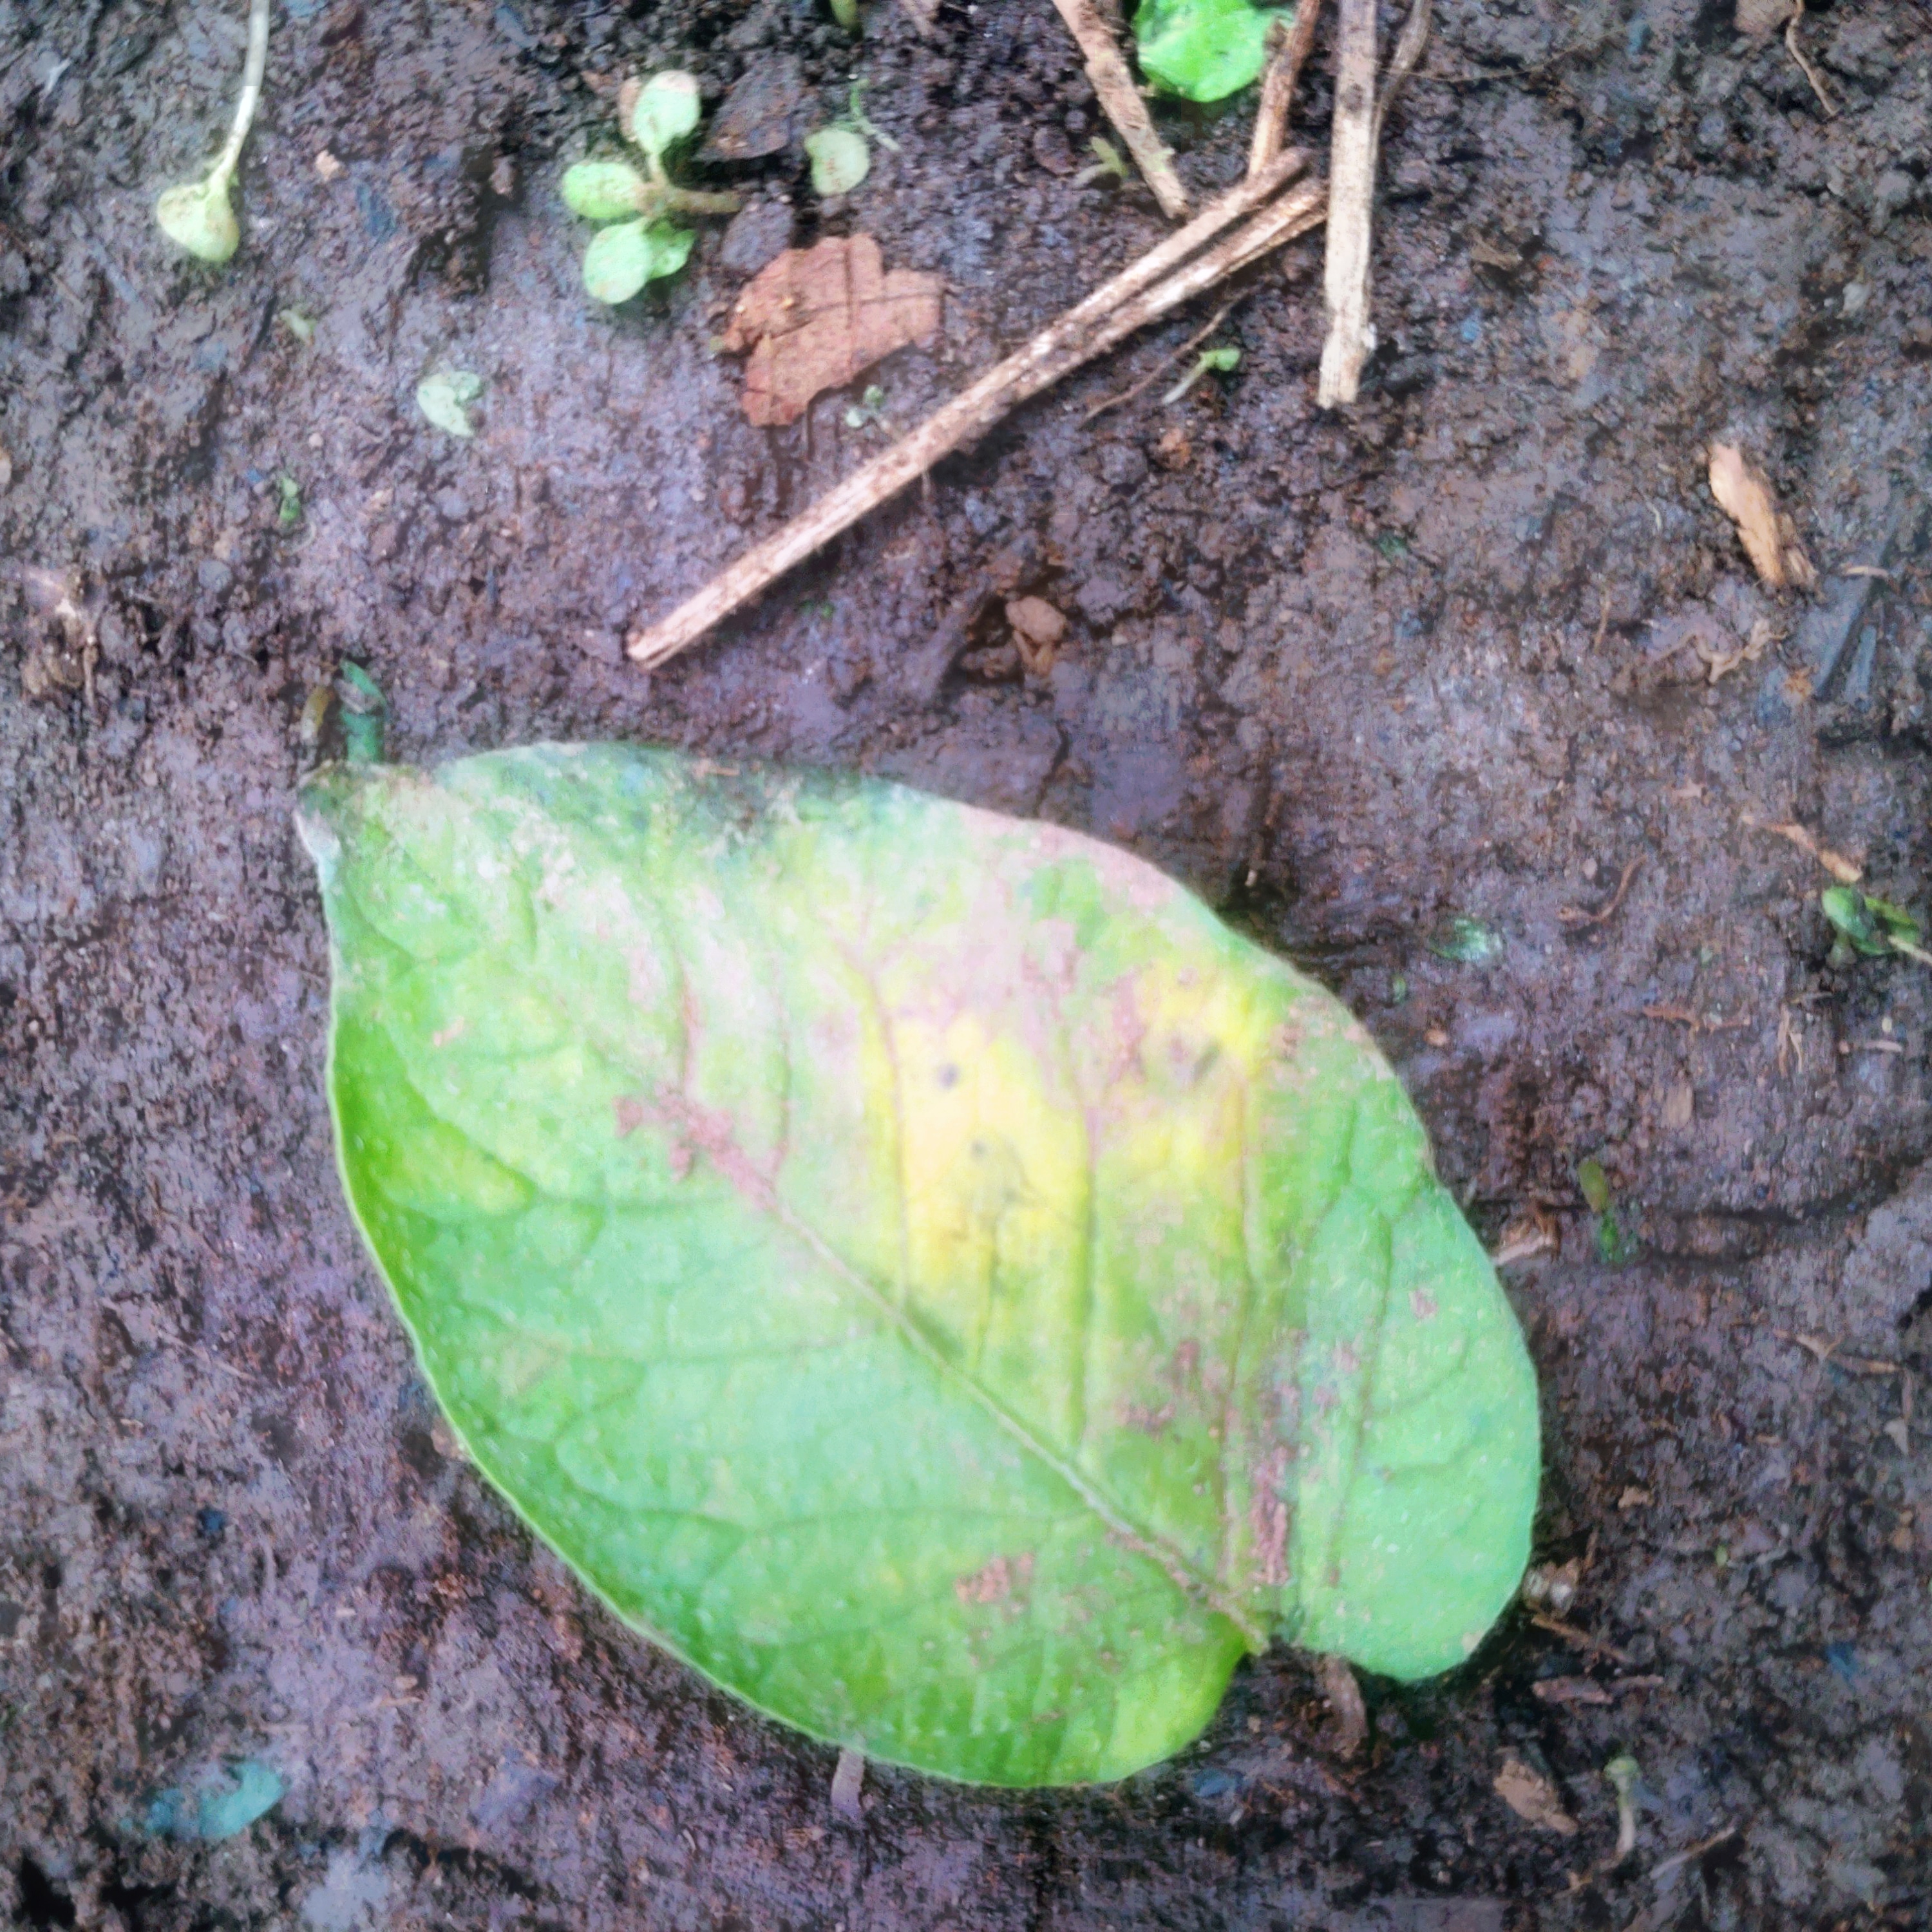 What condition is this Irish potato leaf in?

late blight
